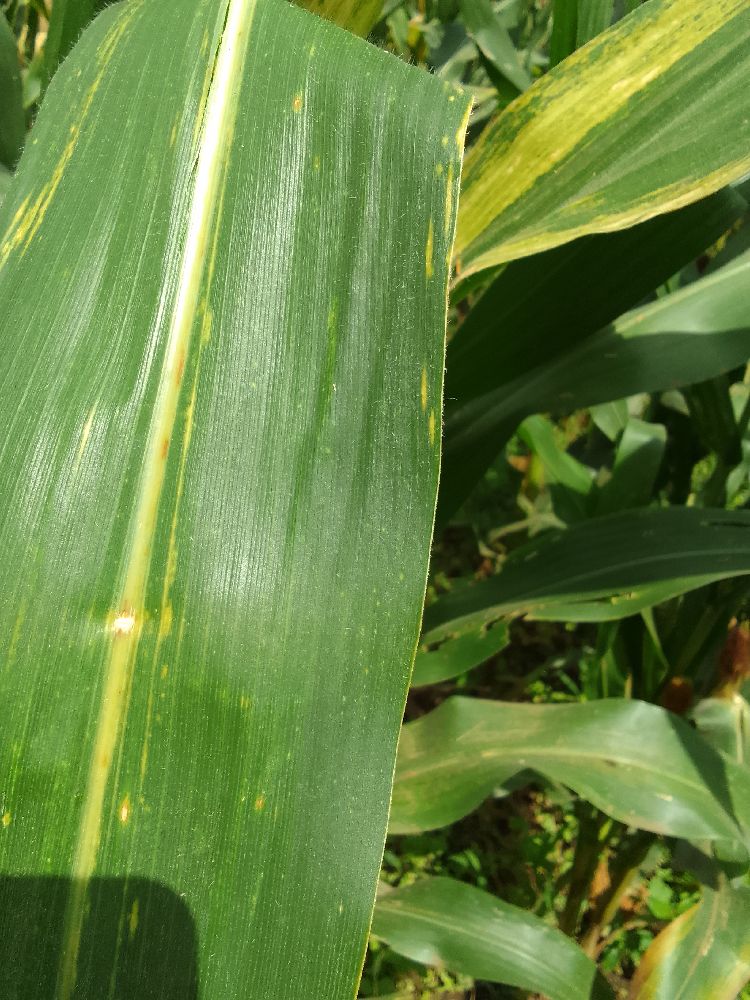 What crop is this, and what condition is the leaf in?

maize, maize lethal necrosis
